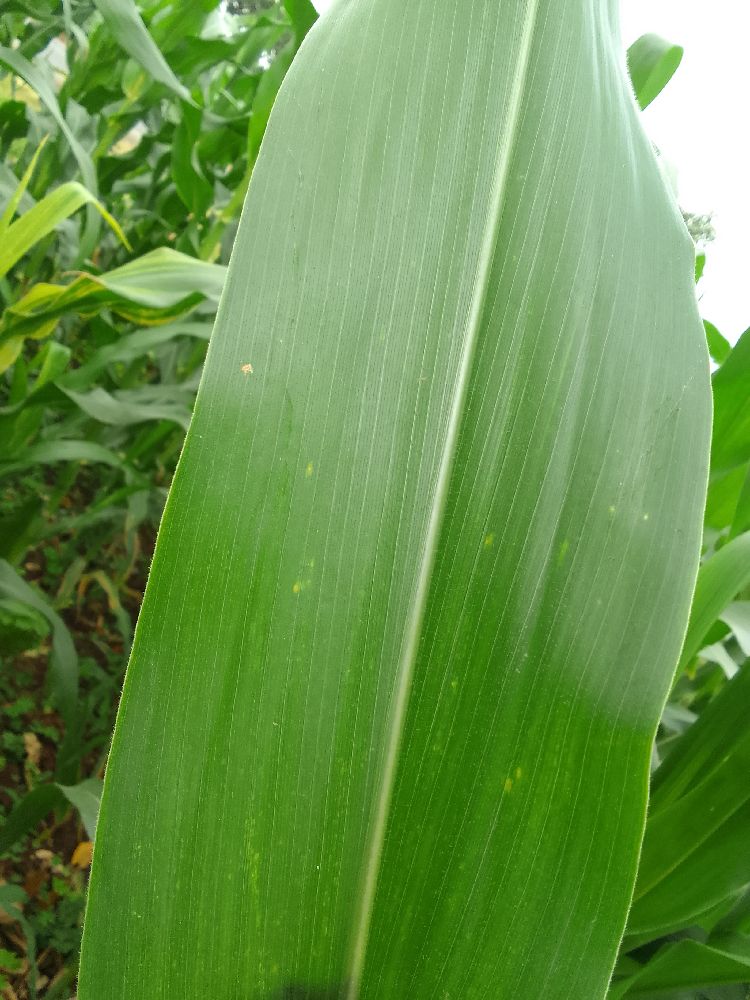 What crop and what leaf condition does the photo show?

maize, healthy
